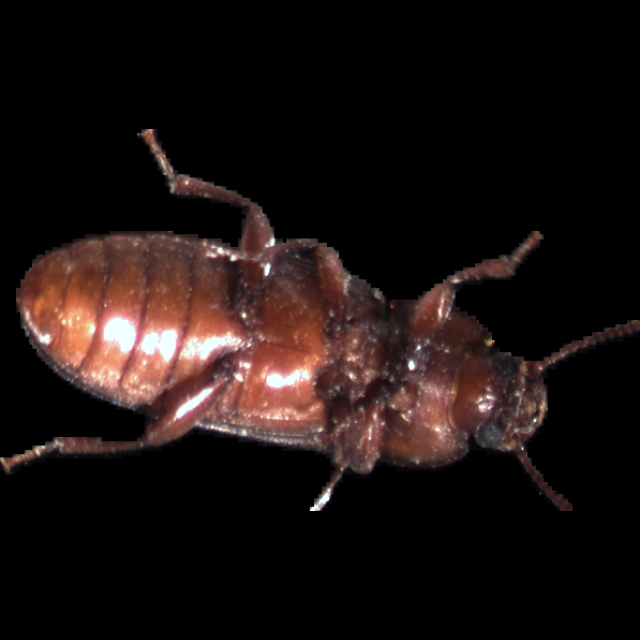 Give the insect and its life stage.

mealworm beetle
